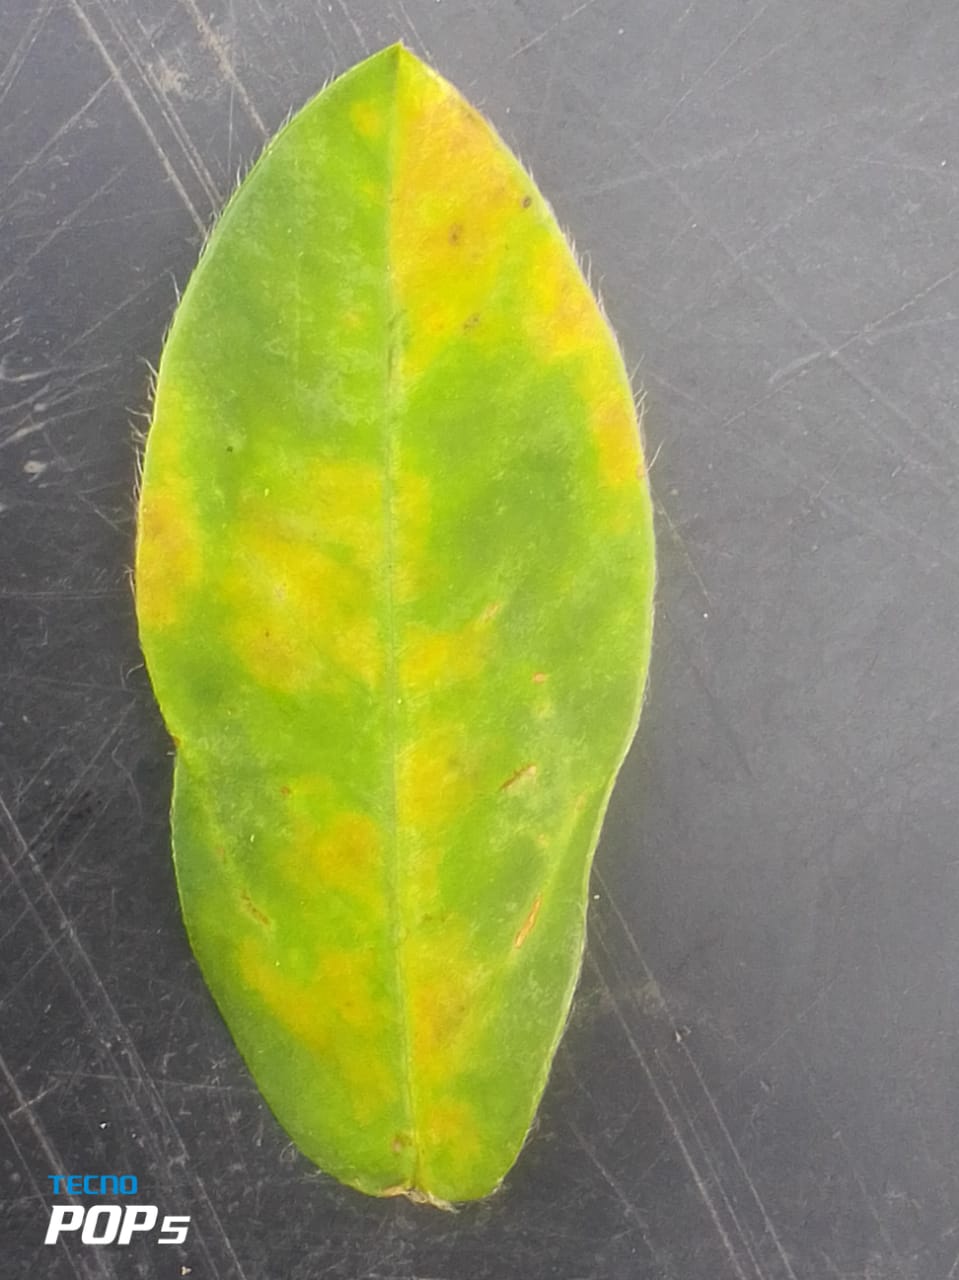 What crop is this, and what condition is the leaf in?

peanut, passalora arachidicola
